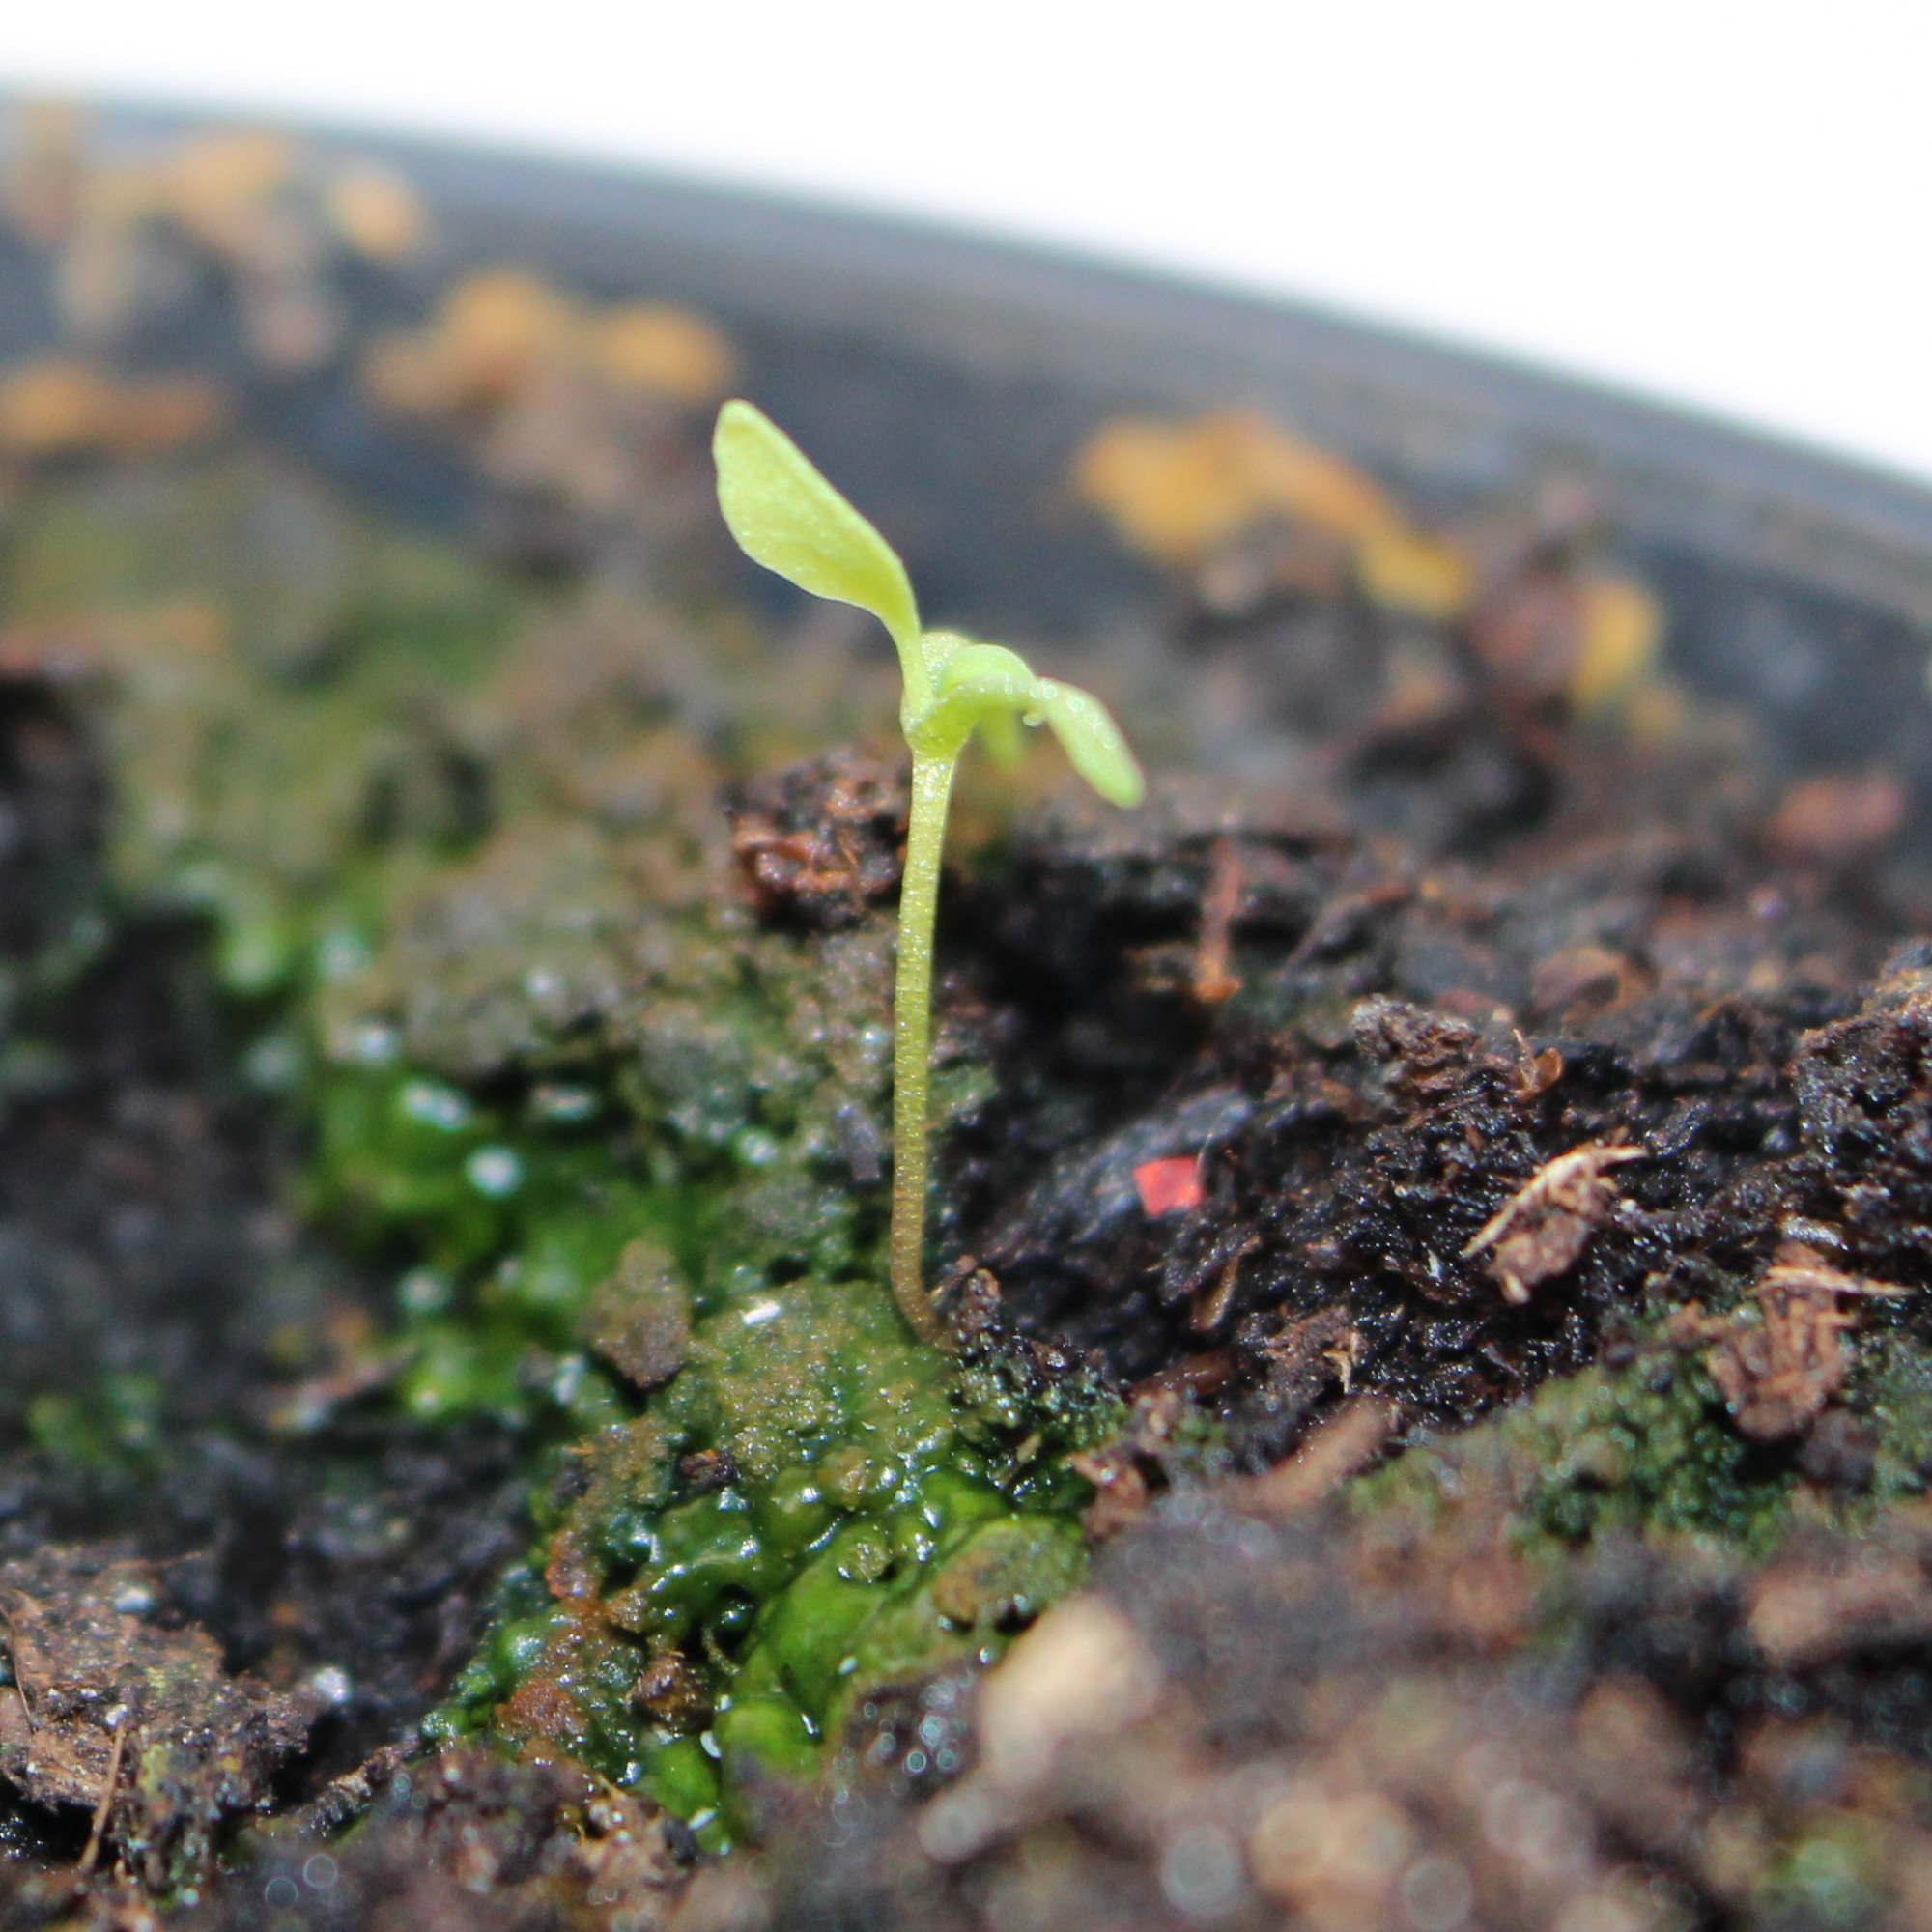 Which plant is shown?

Papaver rhoeas
